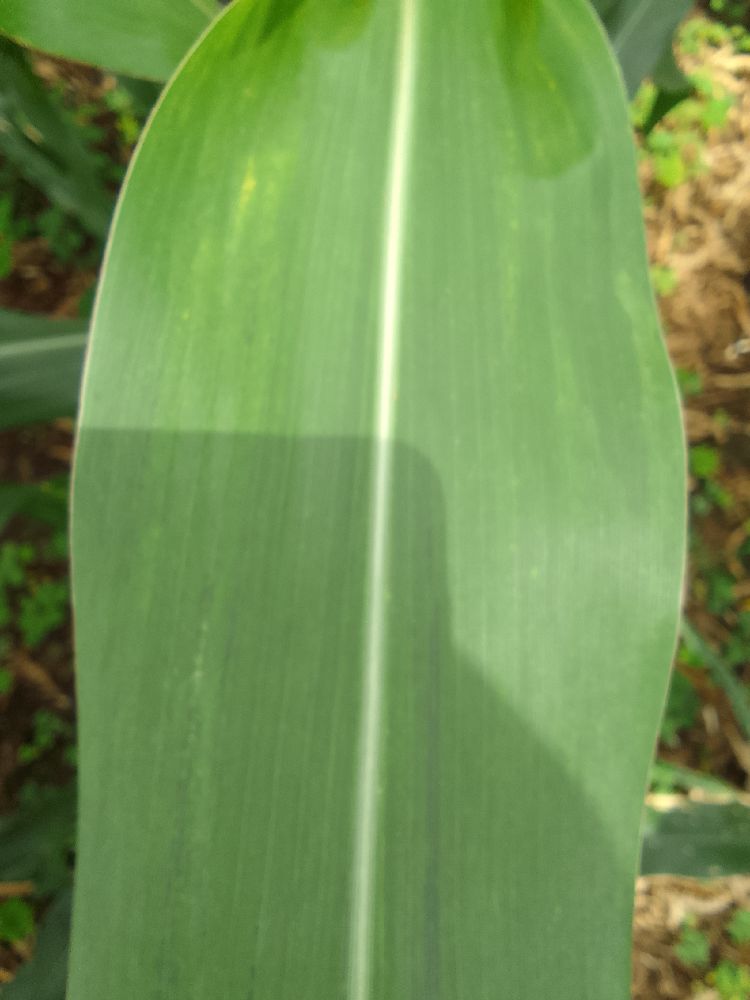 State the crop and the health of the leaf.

maize, healthy
